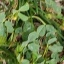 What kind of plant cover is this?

unstructured weed
